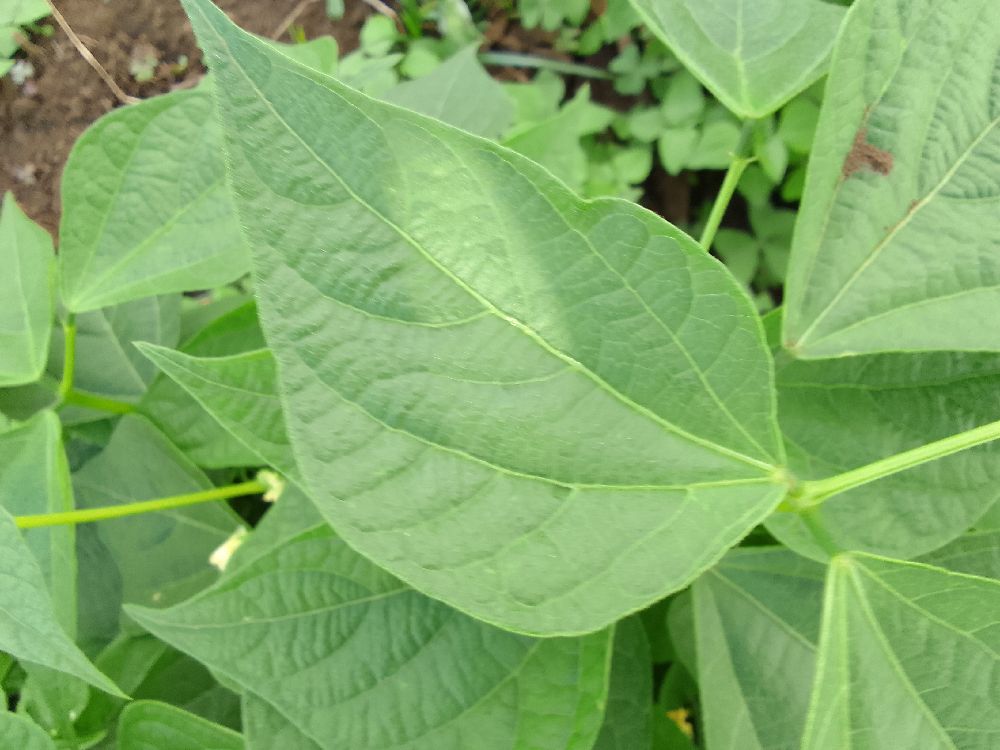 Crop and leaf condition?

common bean, healthy
